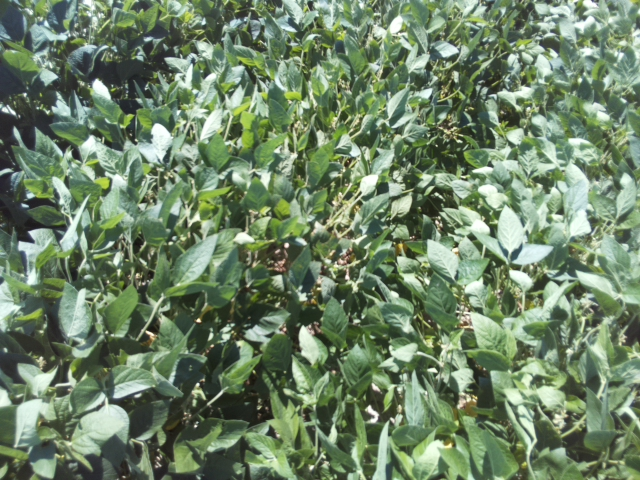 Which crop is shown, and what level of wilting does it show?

soybean, leaflets folding inward at secondary pulvinus with no turgor loss in leaflets or petioles
